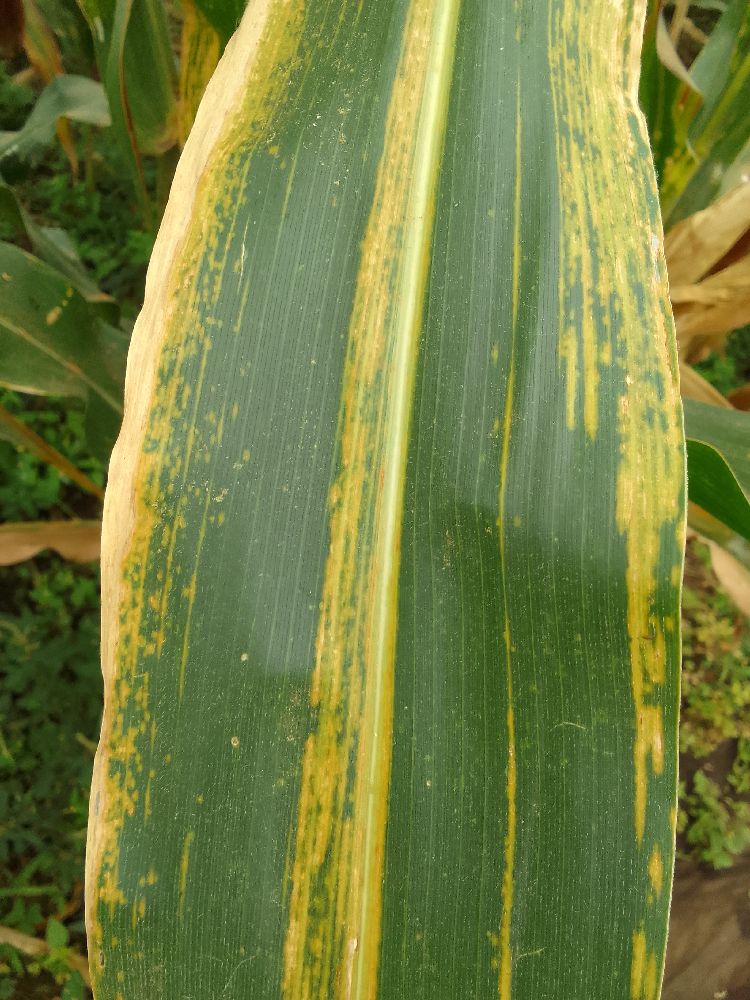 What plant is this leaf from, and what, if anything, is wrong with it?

maize, maize lethal necrosis
